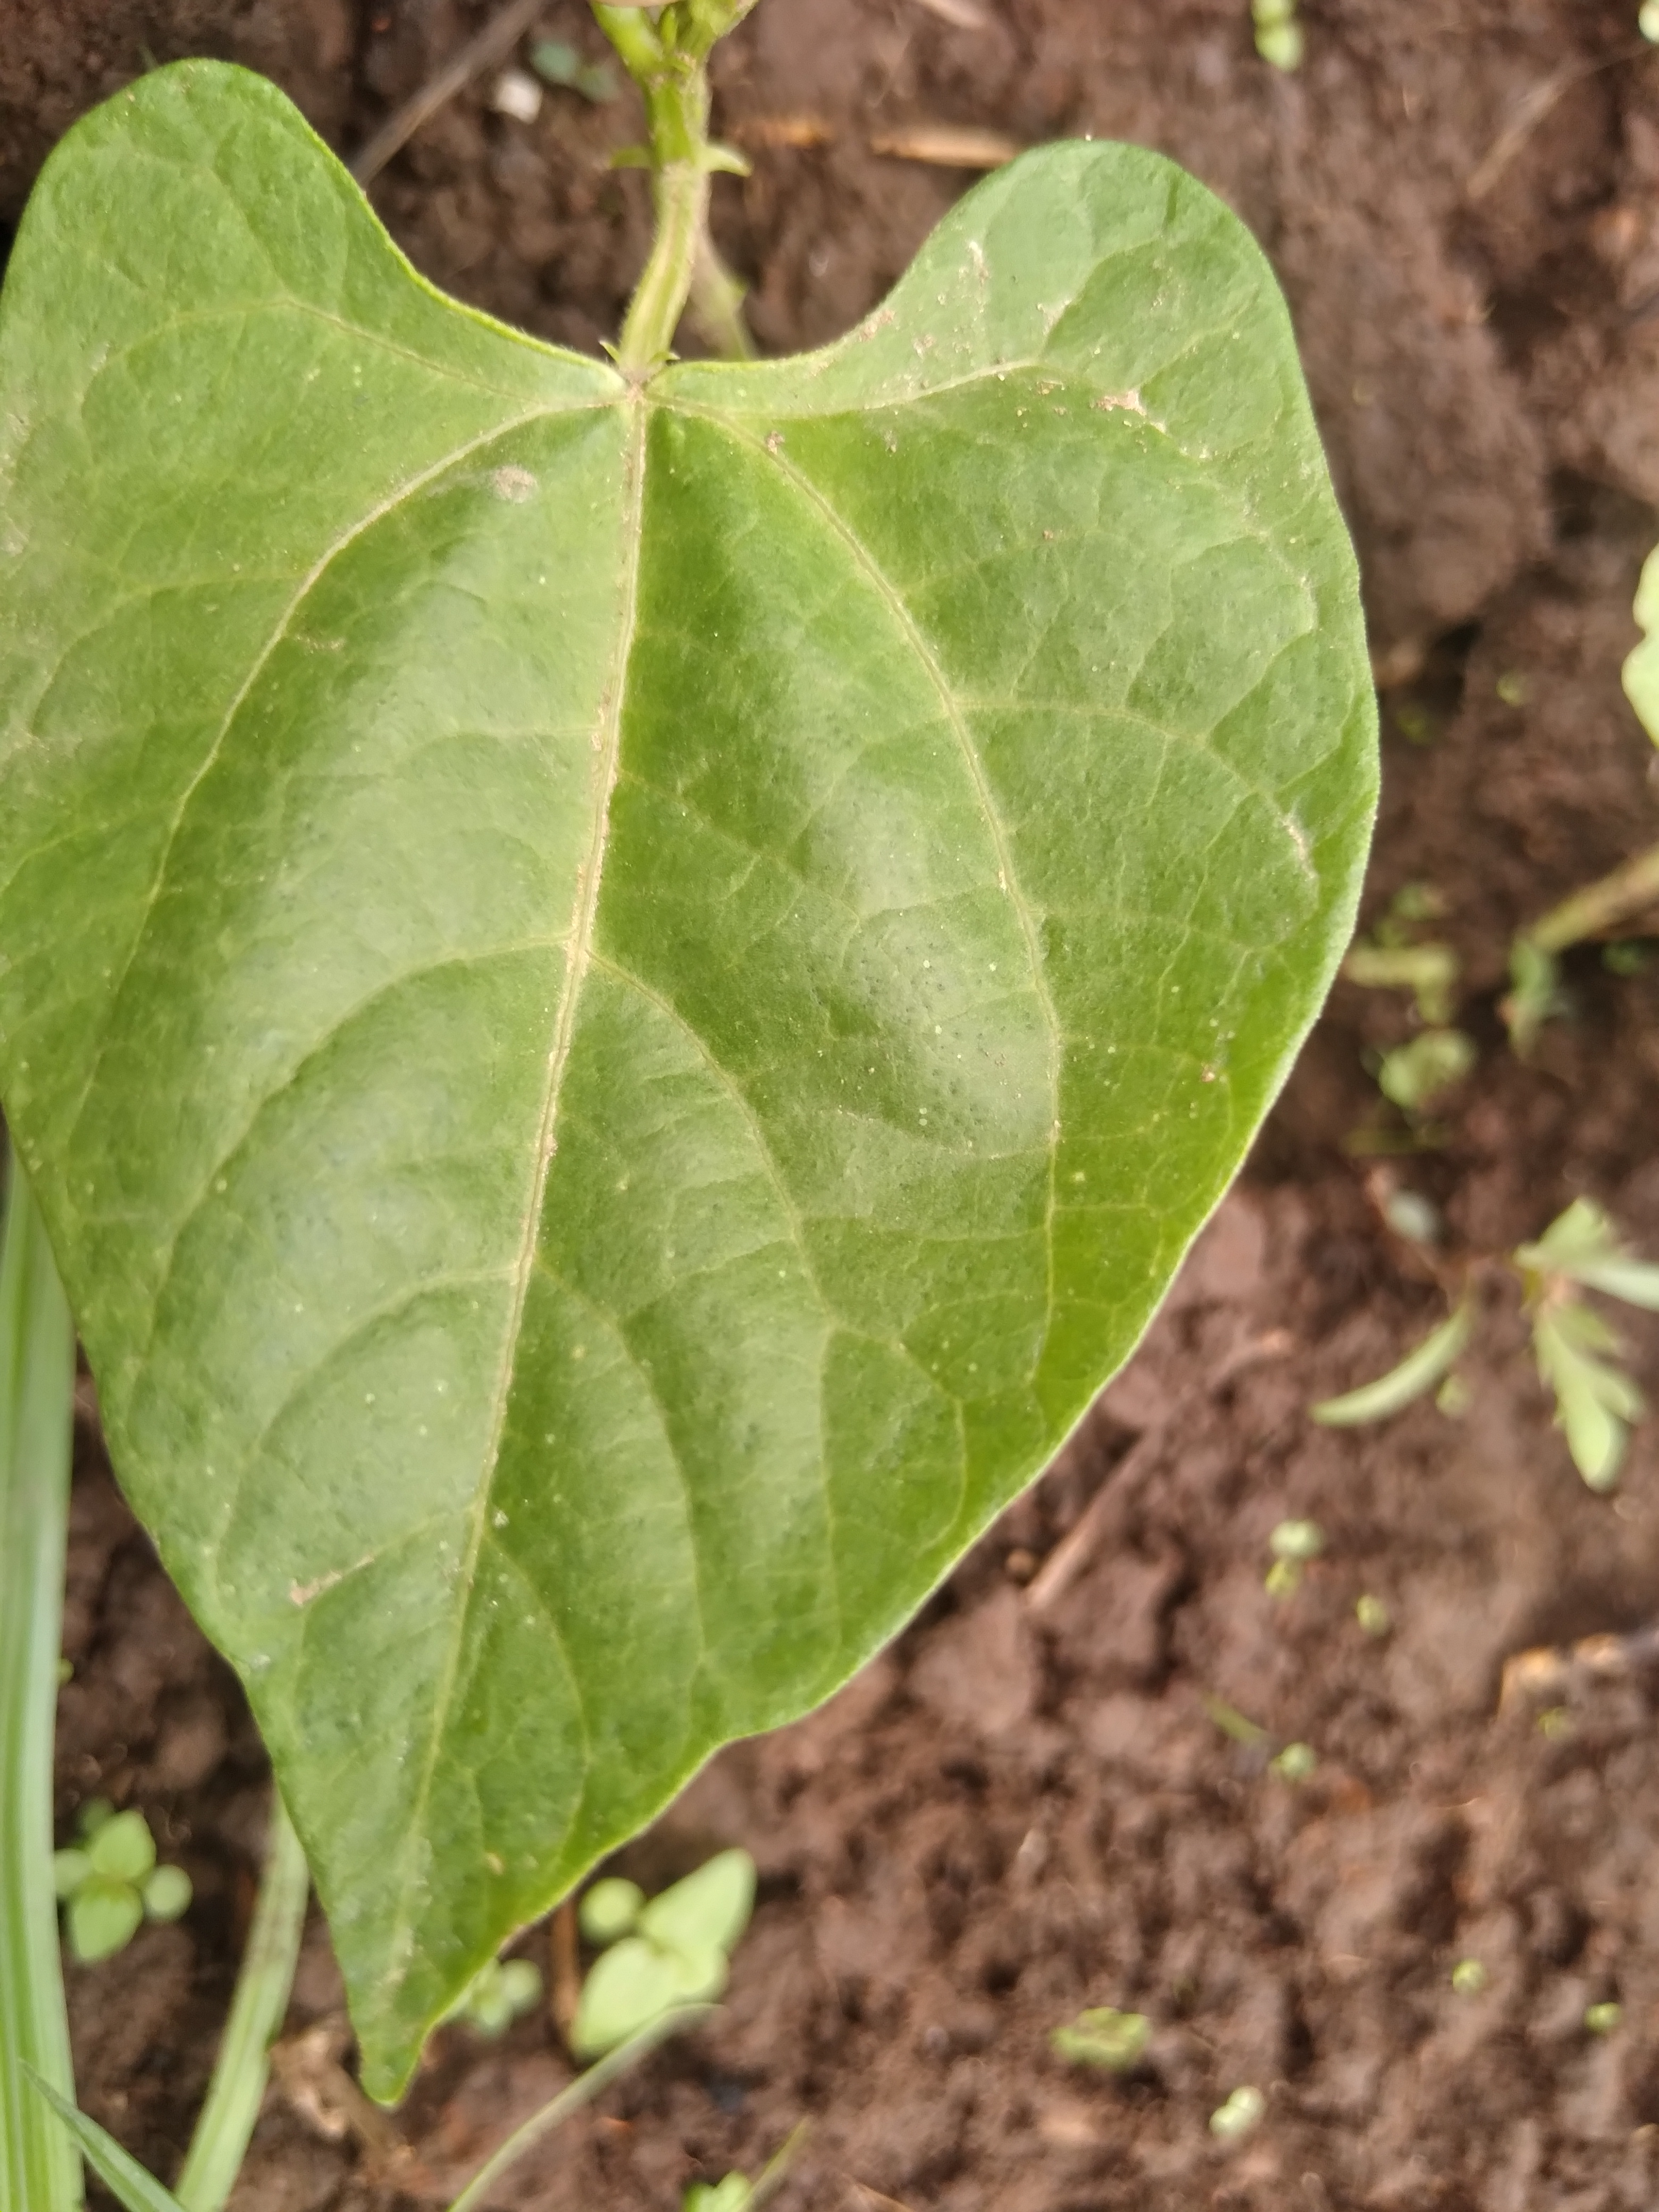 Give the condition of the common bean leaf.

healthy
